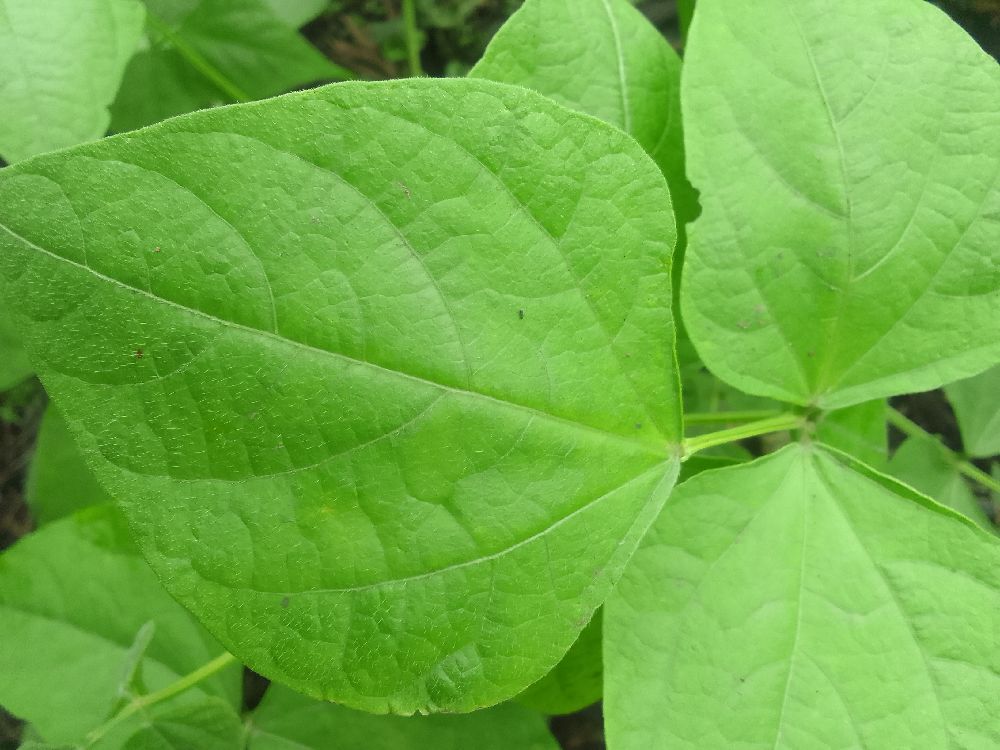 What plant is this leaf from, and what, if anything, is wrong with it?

common bean, healthy
